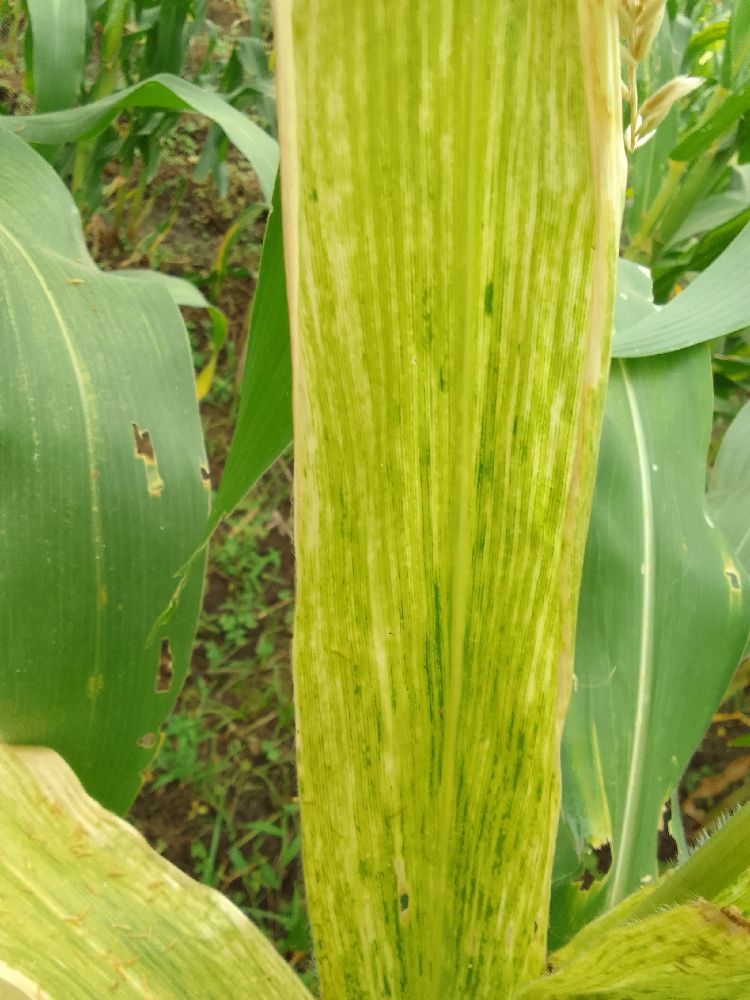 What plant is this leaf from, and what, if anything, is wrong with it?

maize, maize lethal necrosis
